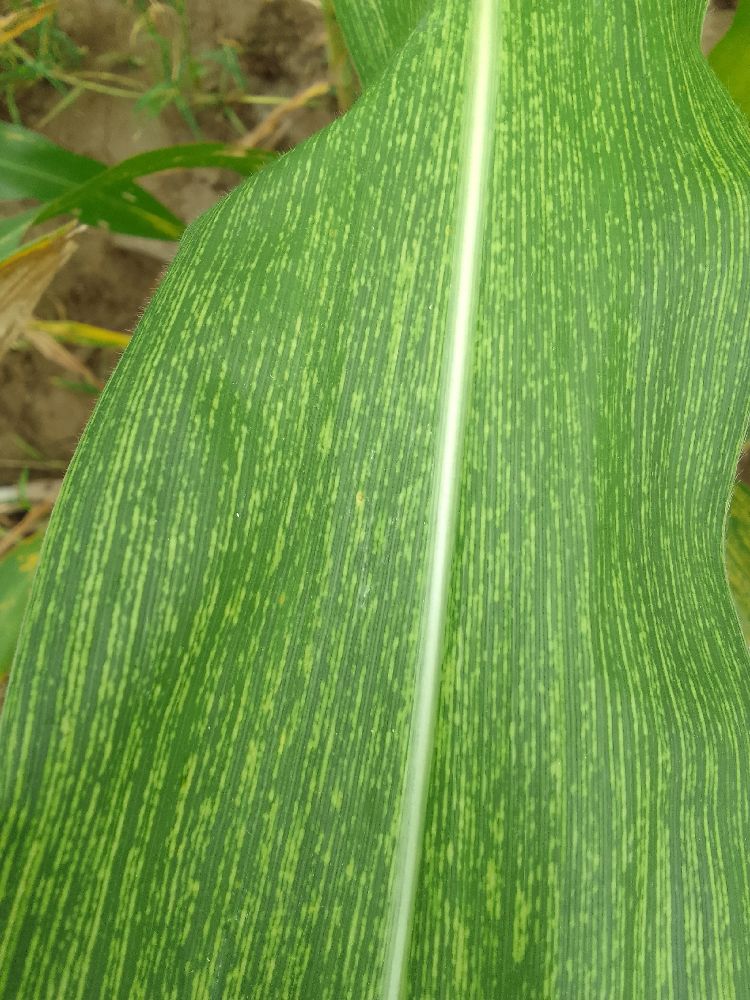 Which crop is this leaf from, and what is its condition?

maize, maize streak virus
